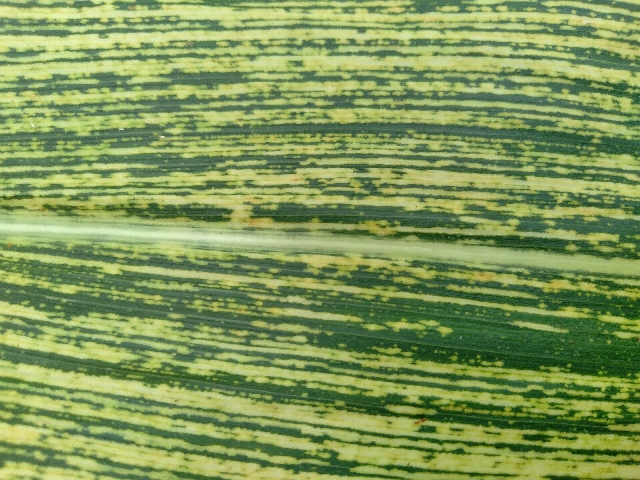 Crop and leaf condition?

maize, maize streak virus
